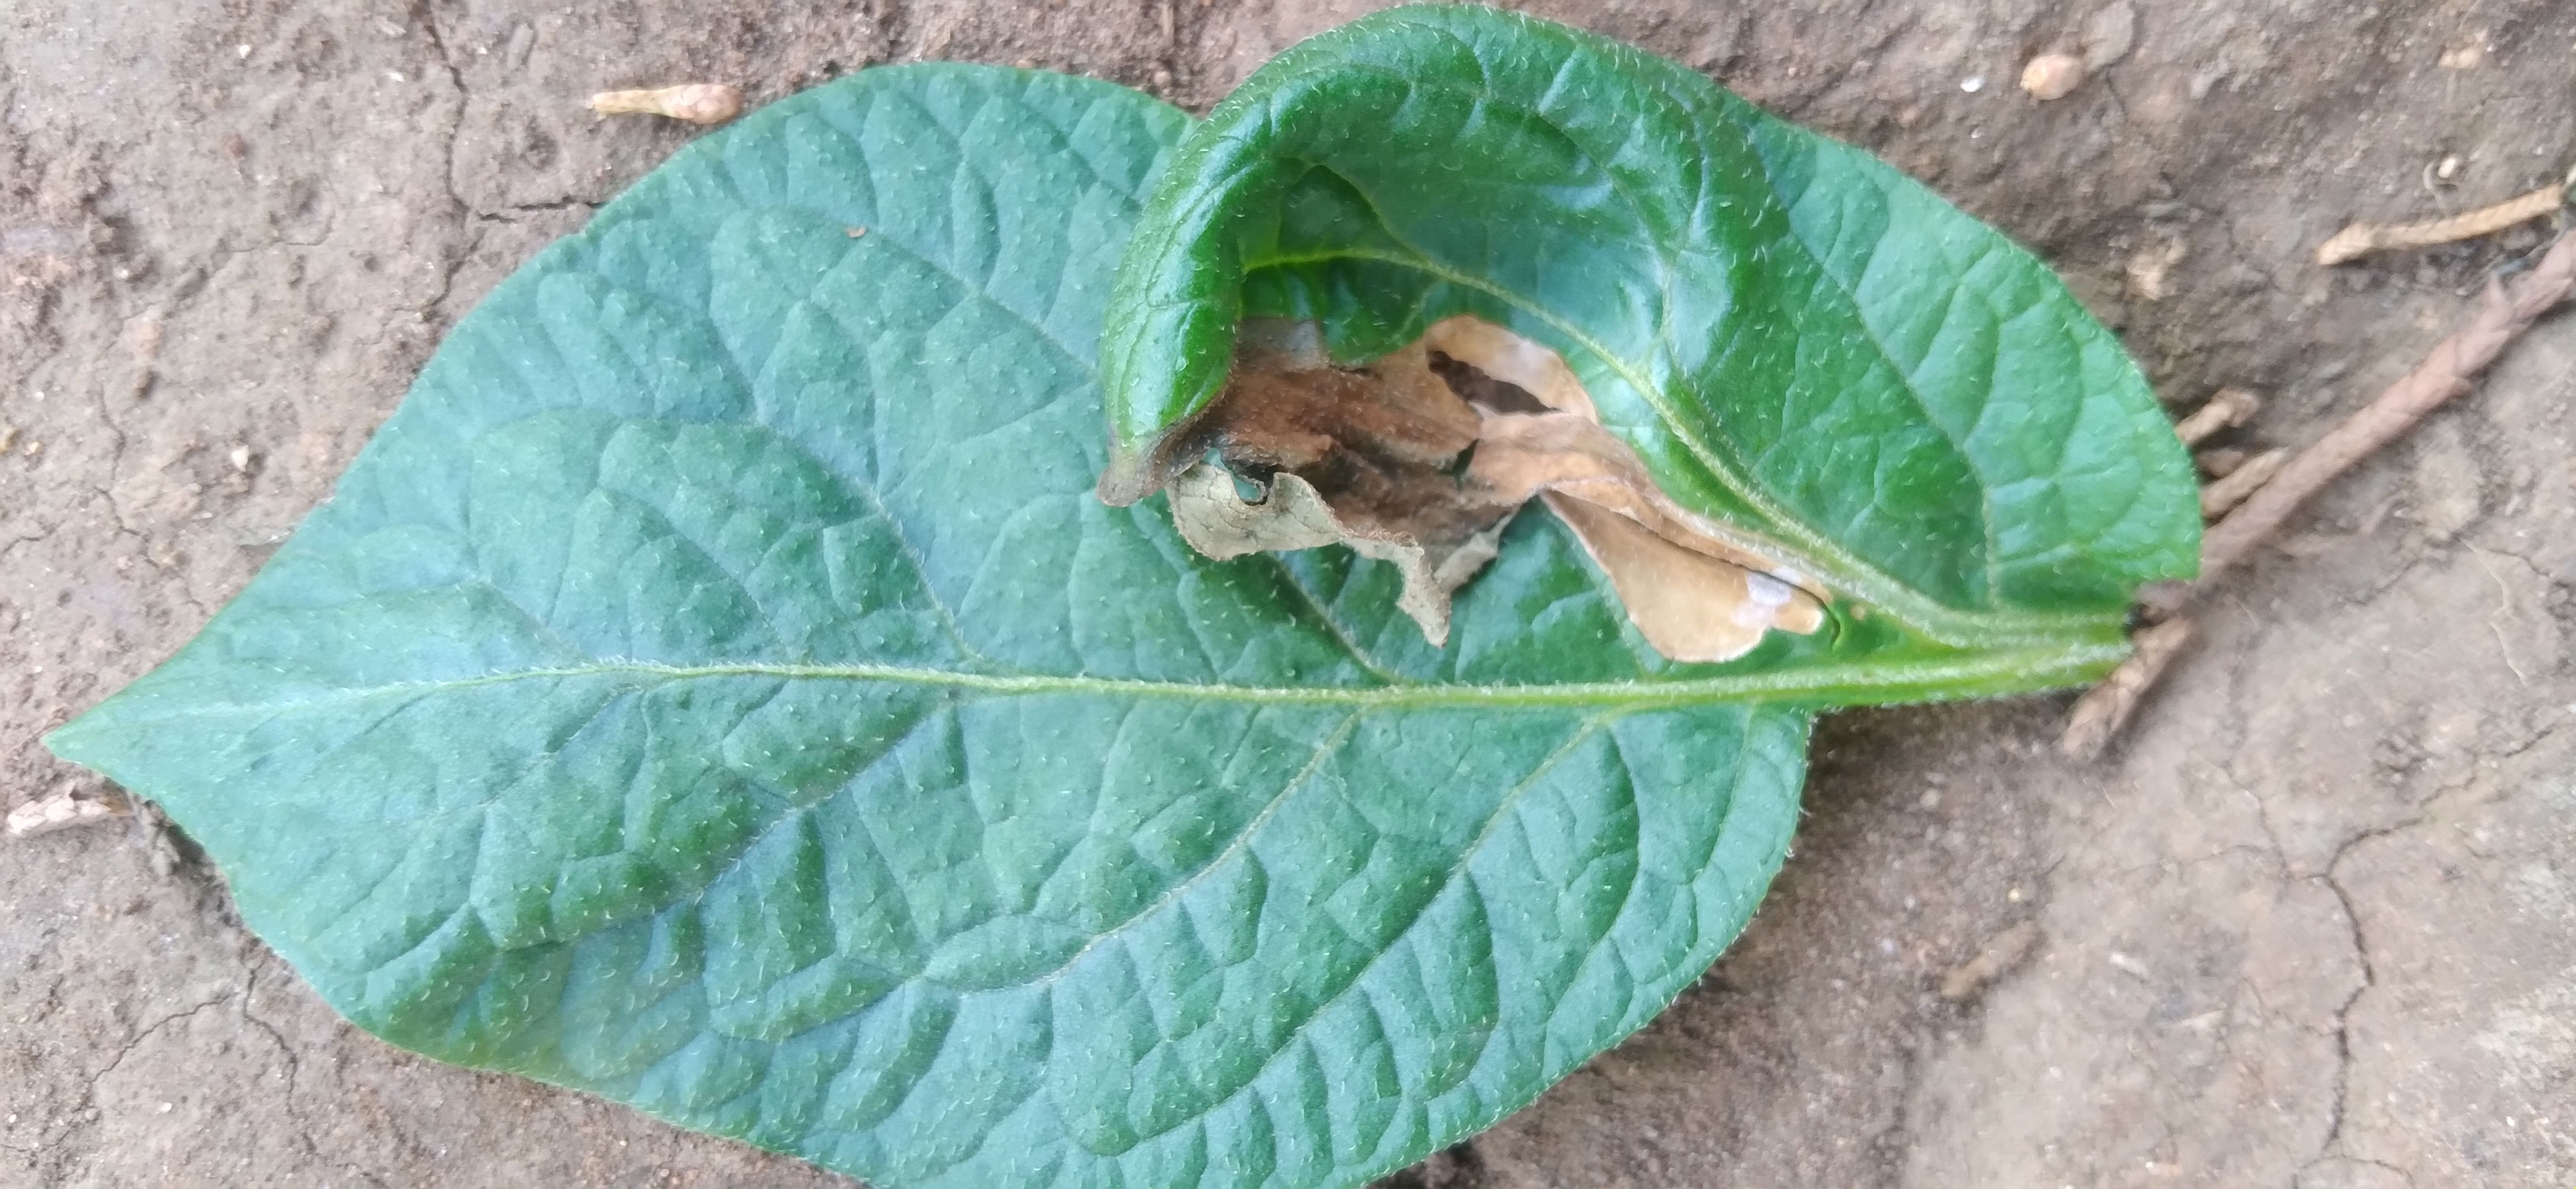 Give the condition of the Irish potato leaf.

early blight
